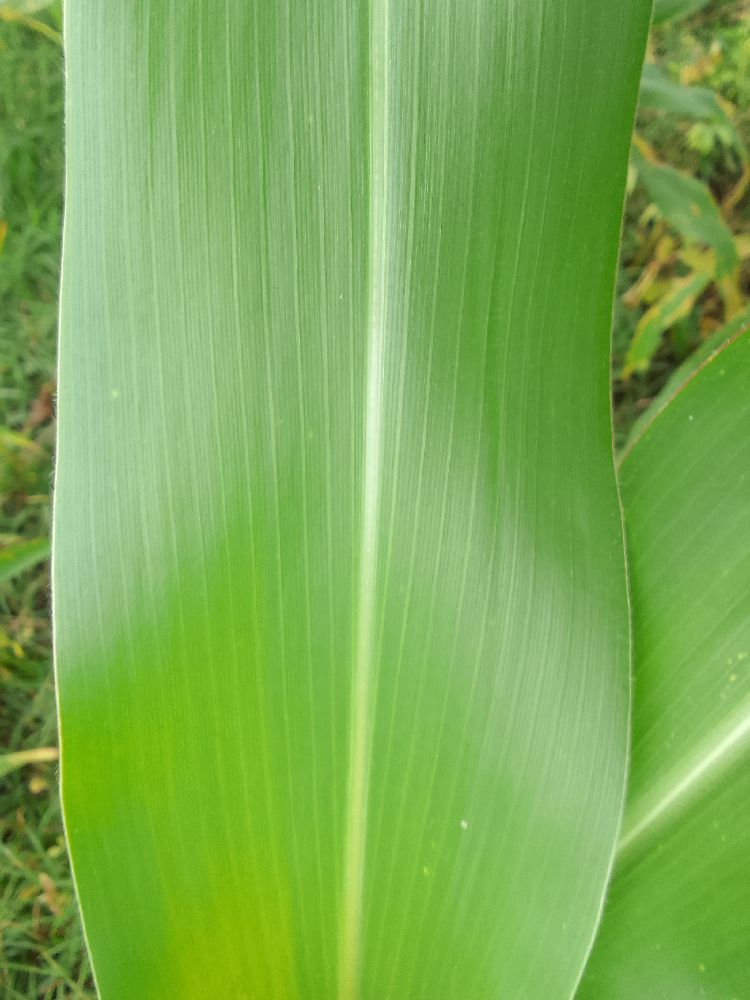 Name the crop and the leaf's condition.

maize, healthy
